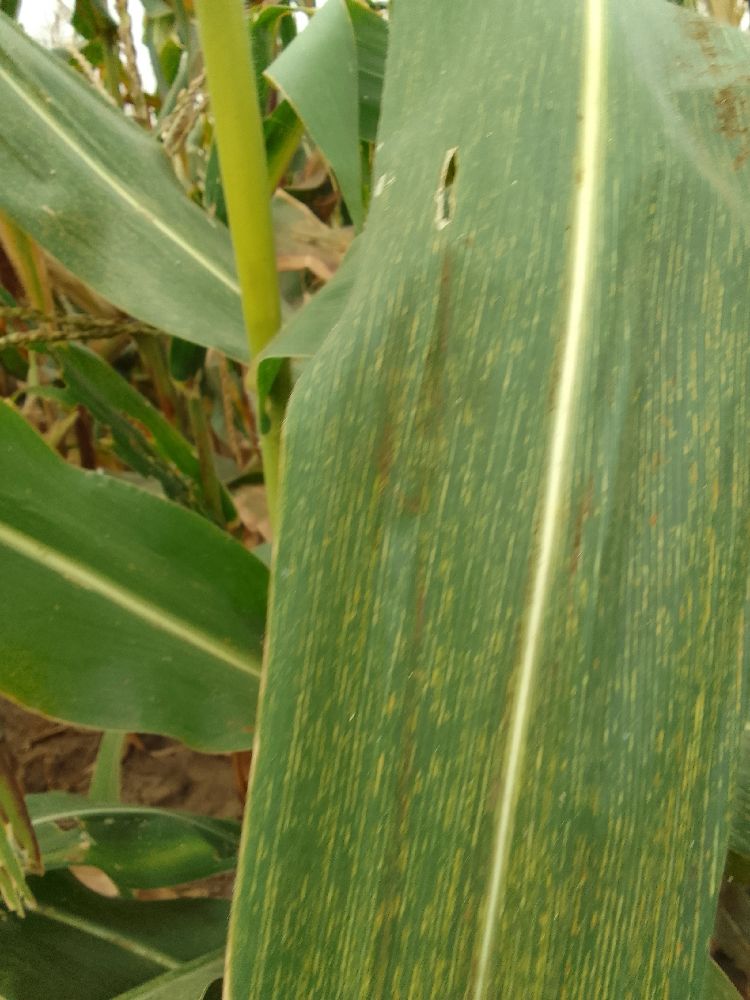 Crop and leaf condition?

maize, maize streak virus
